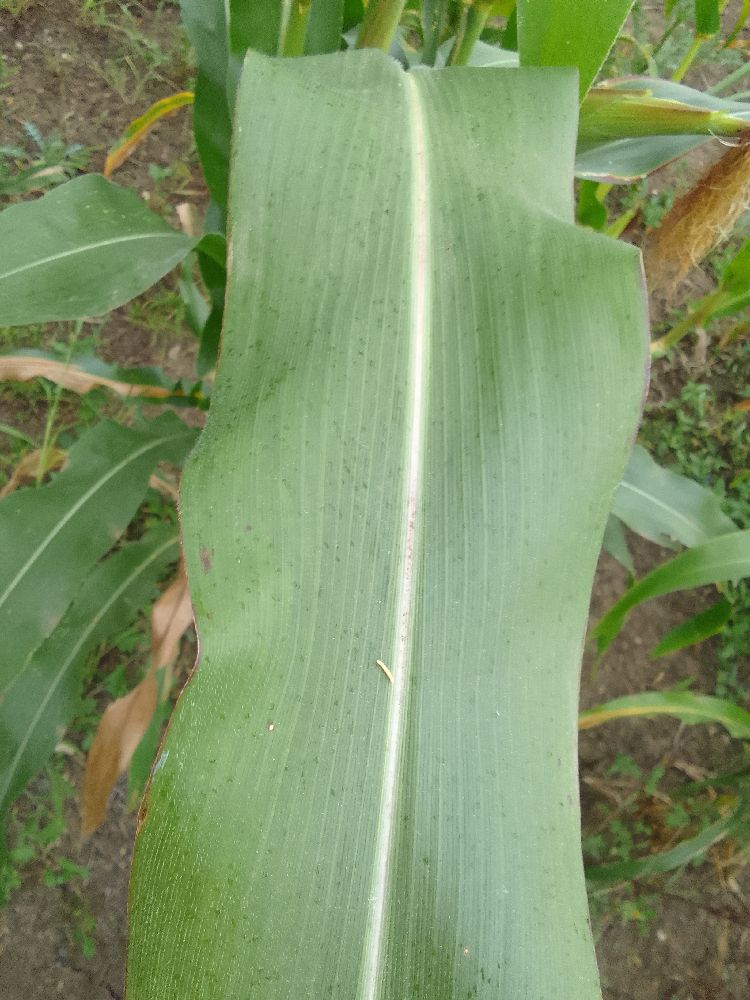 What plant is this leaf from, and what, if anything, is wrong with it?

maize, healthy
